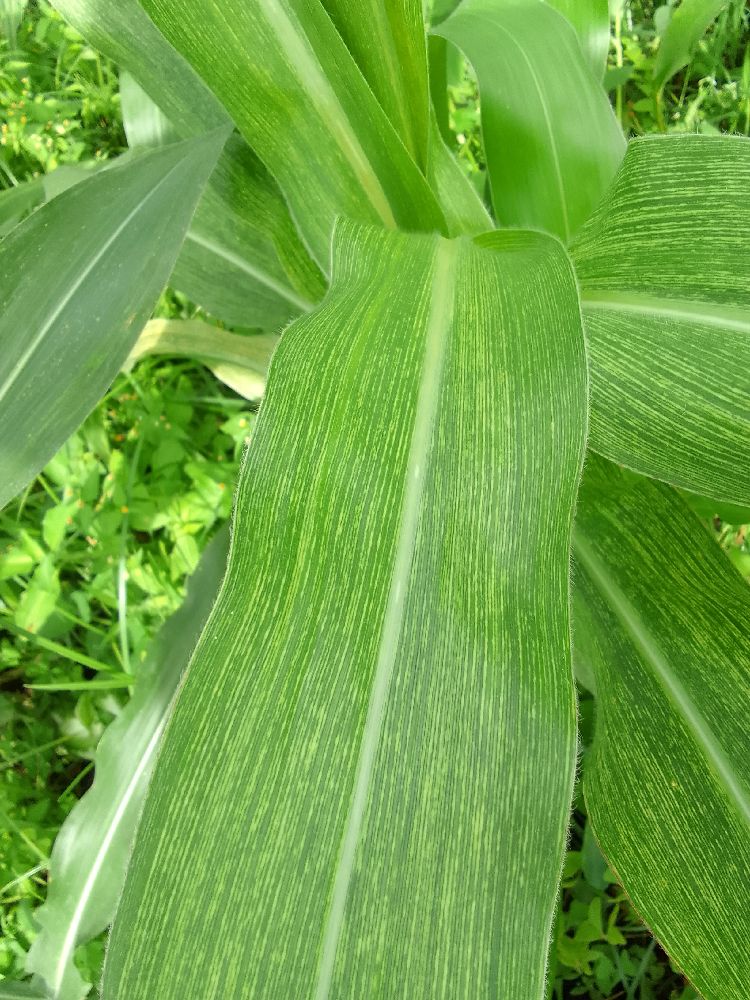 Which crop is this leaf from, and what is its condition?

maize, maize streak virus
